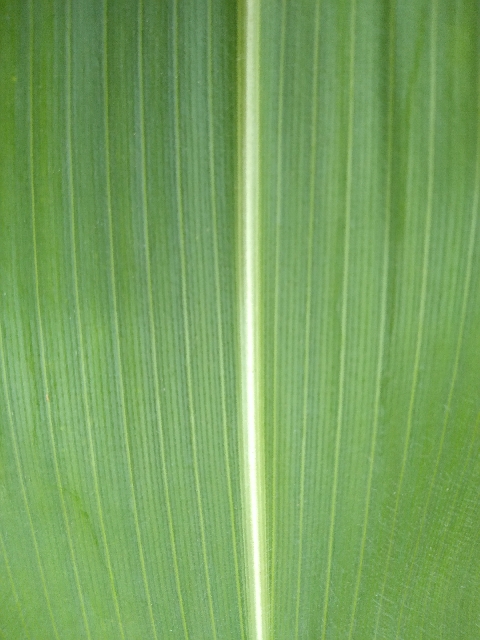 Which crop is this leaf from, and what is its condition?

maize, healthy
